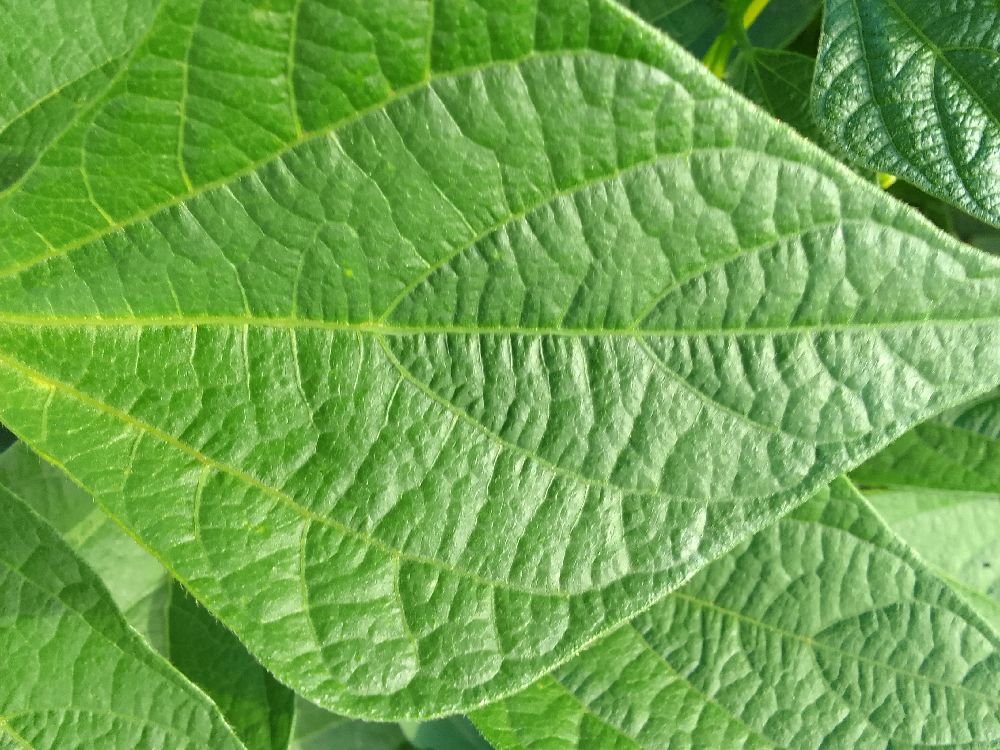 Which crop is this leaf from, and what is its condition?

common bean, healthy
